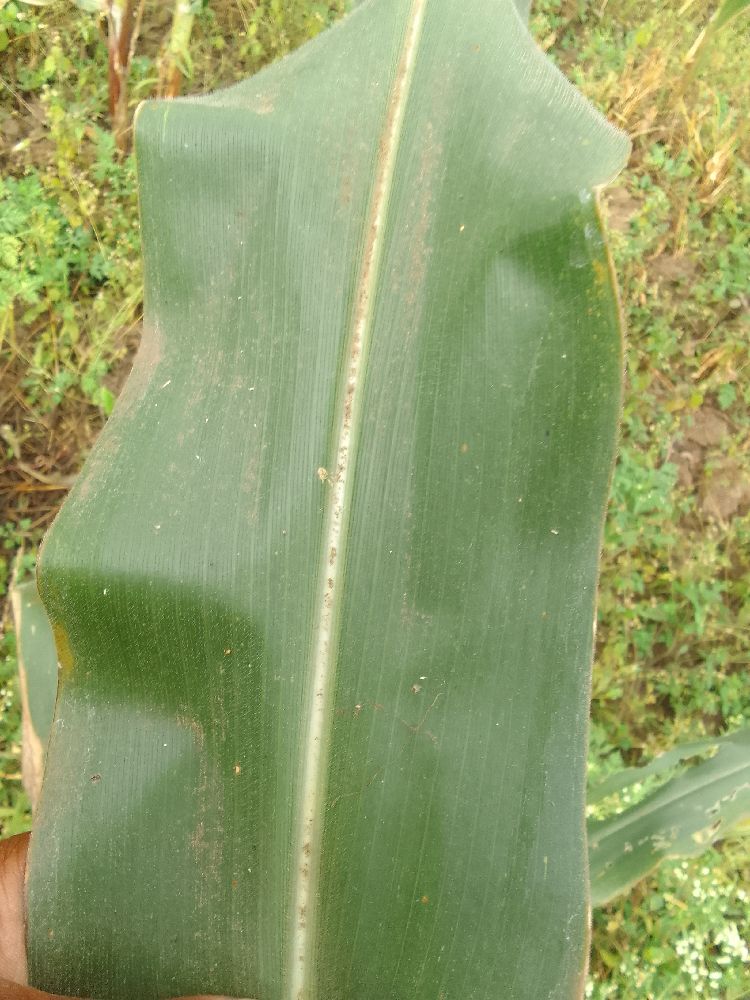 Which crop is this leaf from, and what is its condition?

maize, healthy
